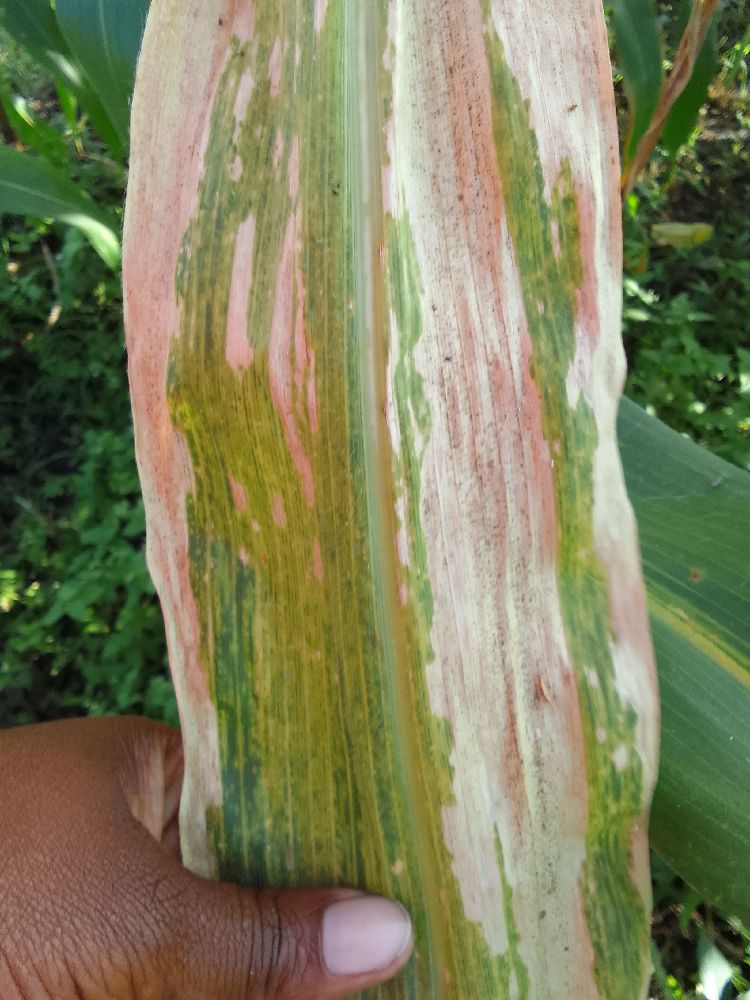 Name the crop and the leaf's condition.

maize, maize lethal necrosis
